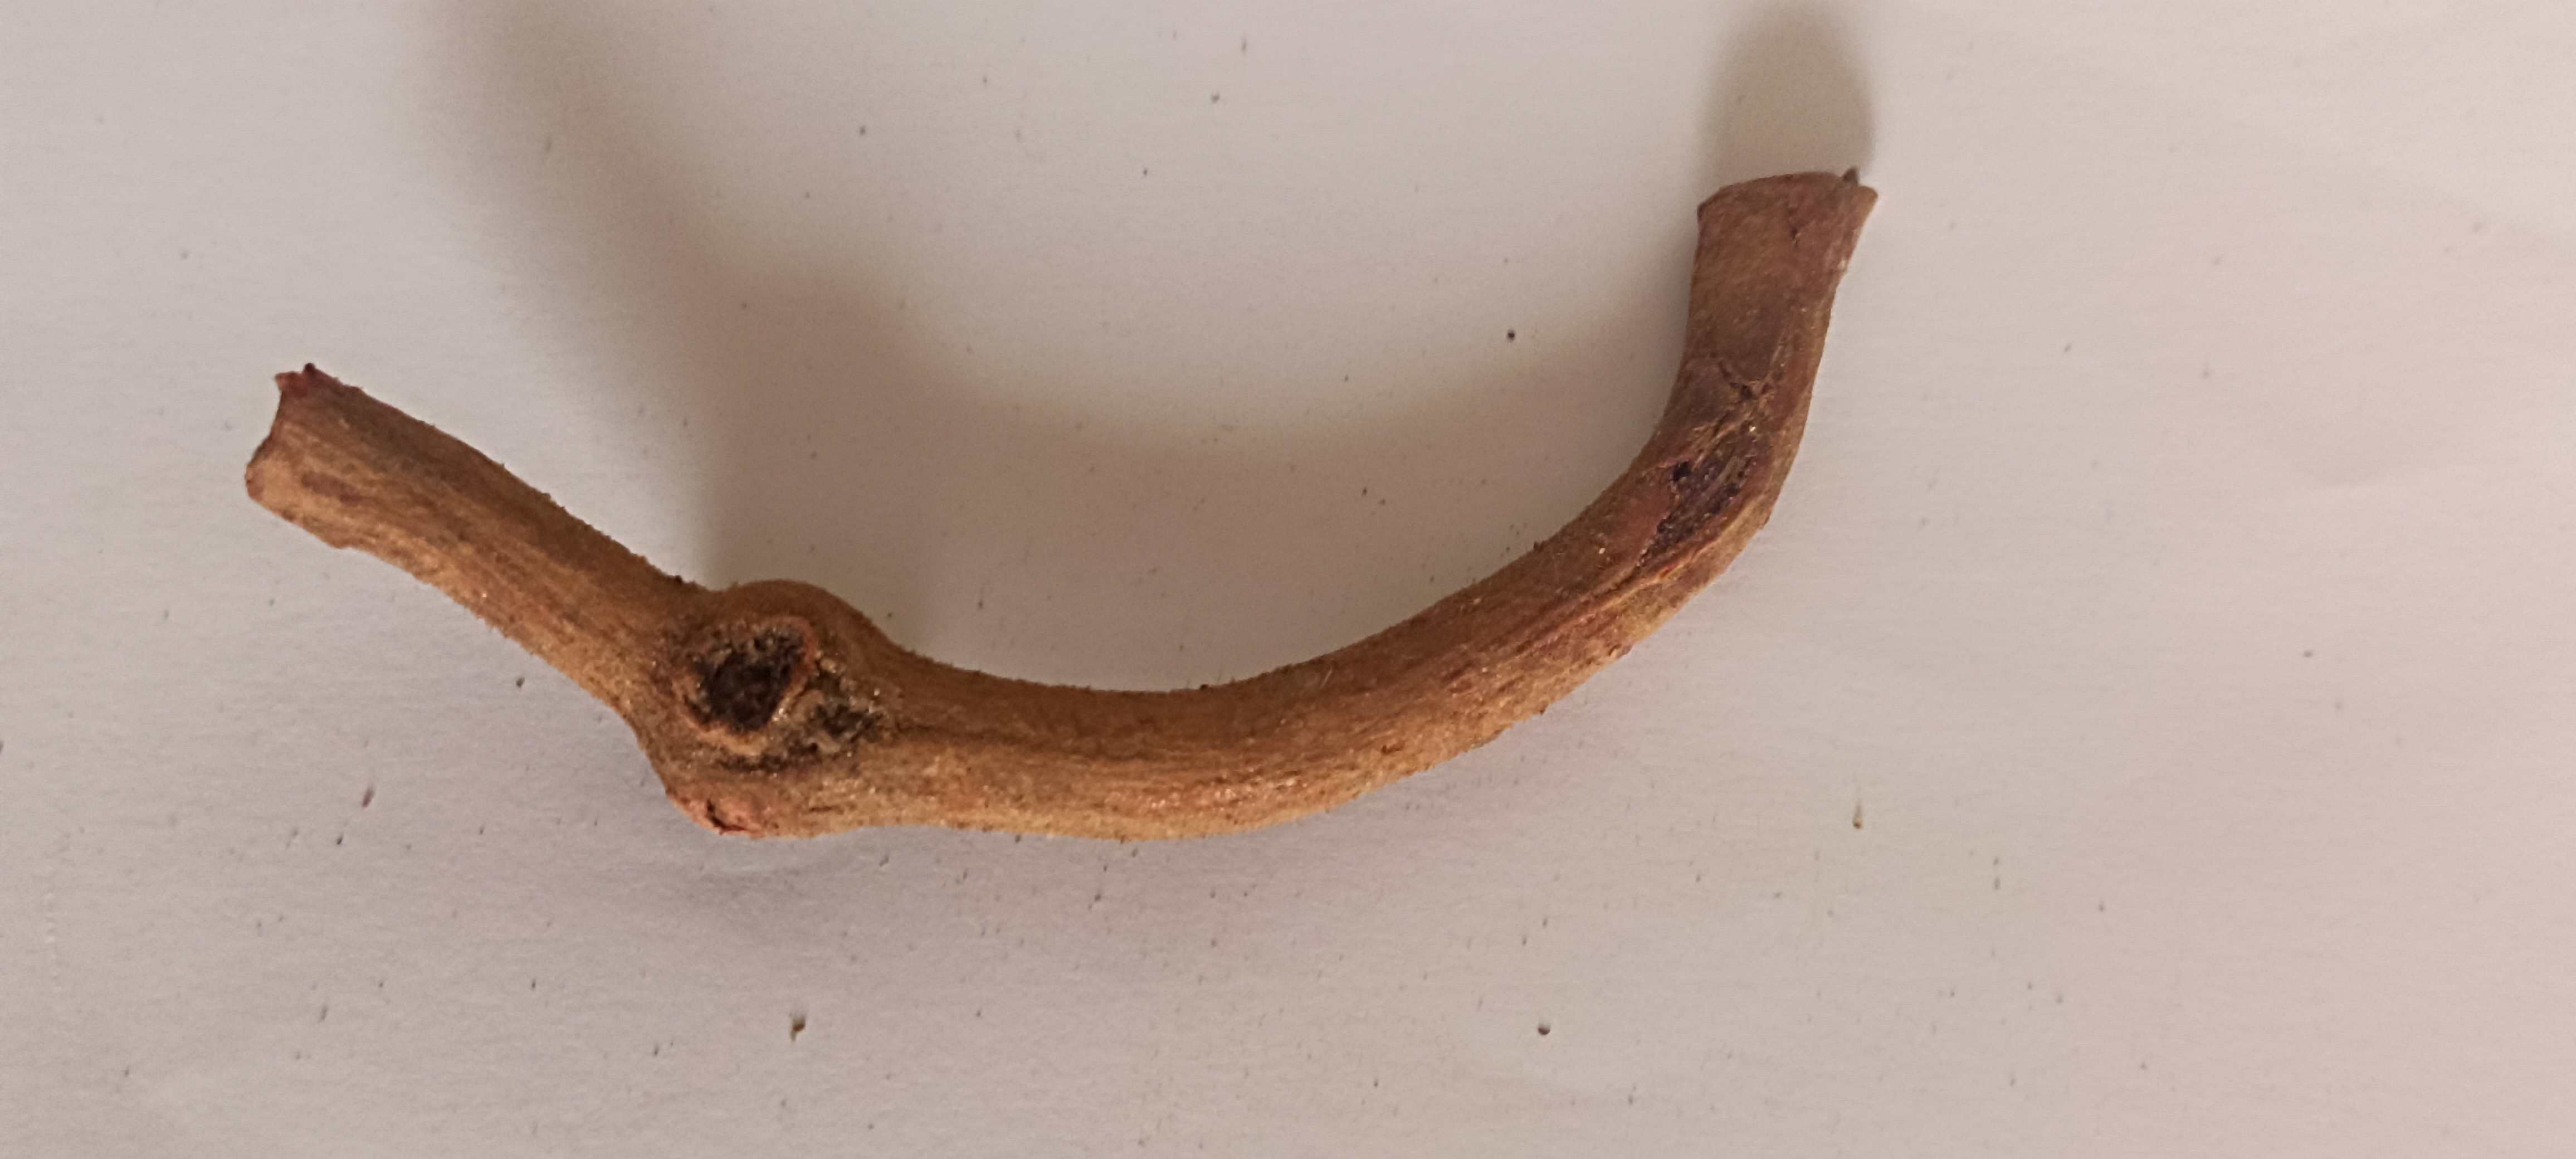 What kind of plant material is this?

manjistha
